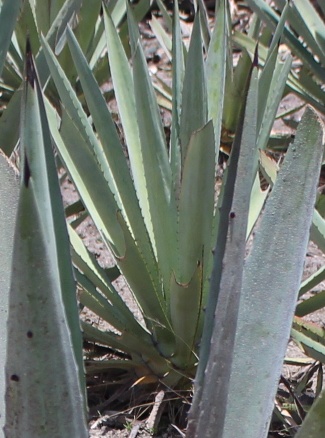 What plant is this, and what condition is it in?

agave, small
